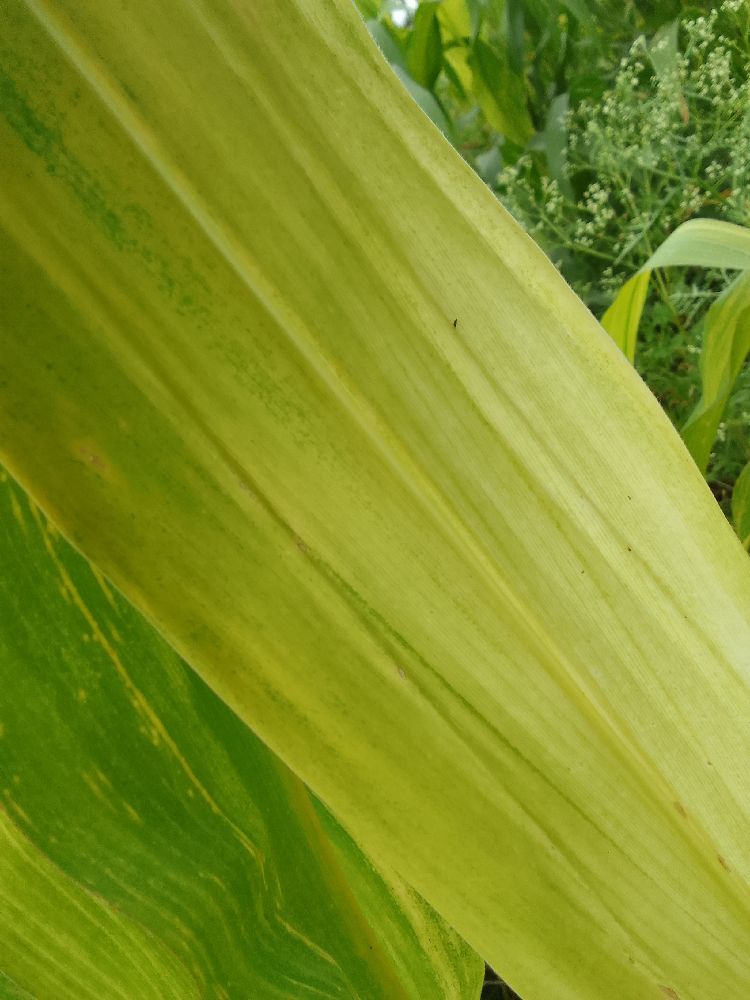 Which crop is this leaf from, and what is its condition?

maize, maize lethal necrosis
